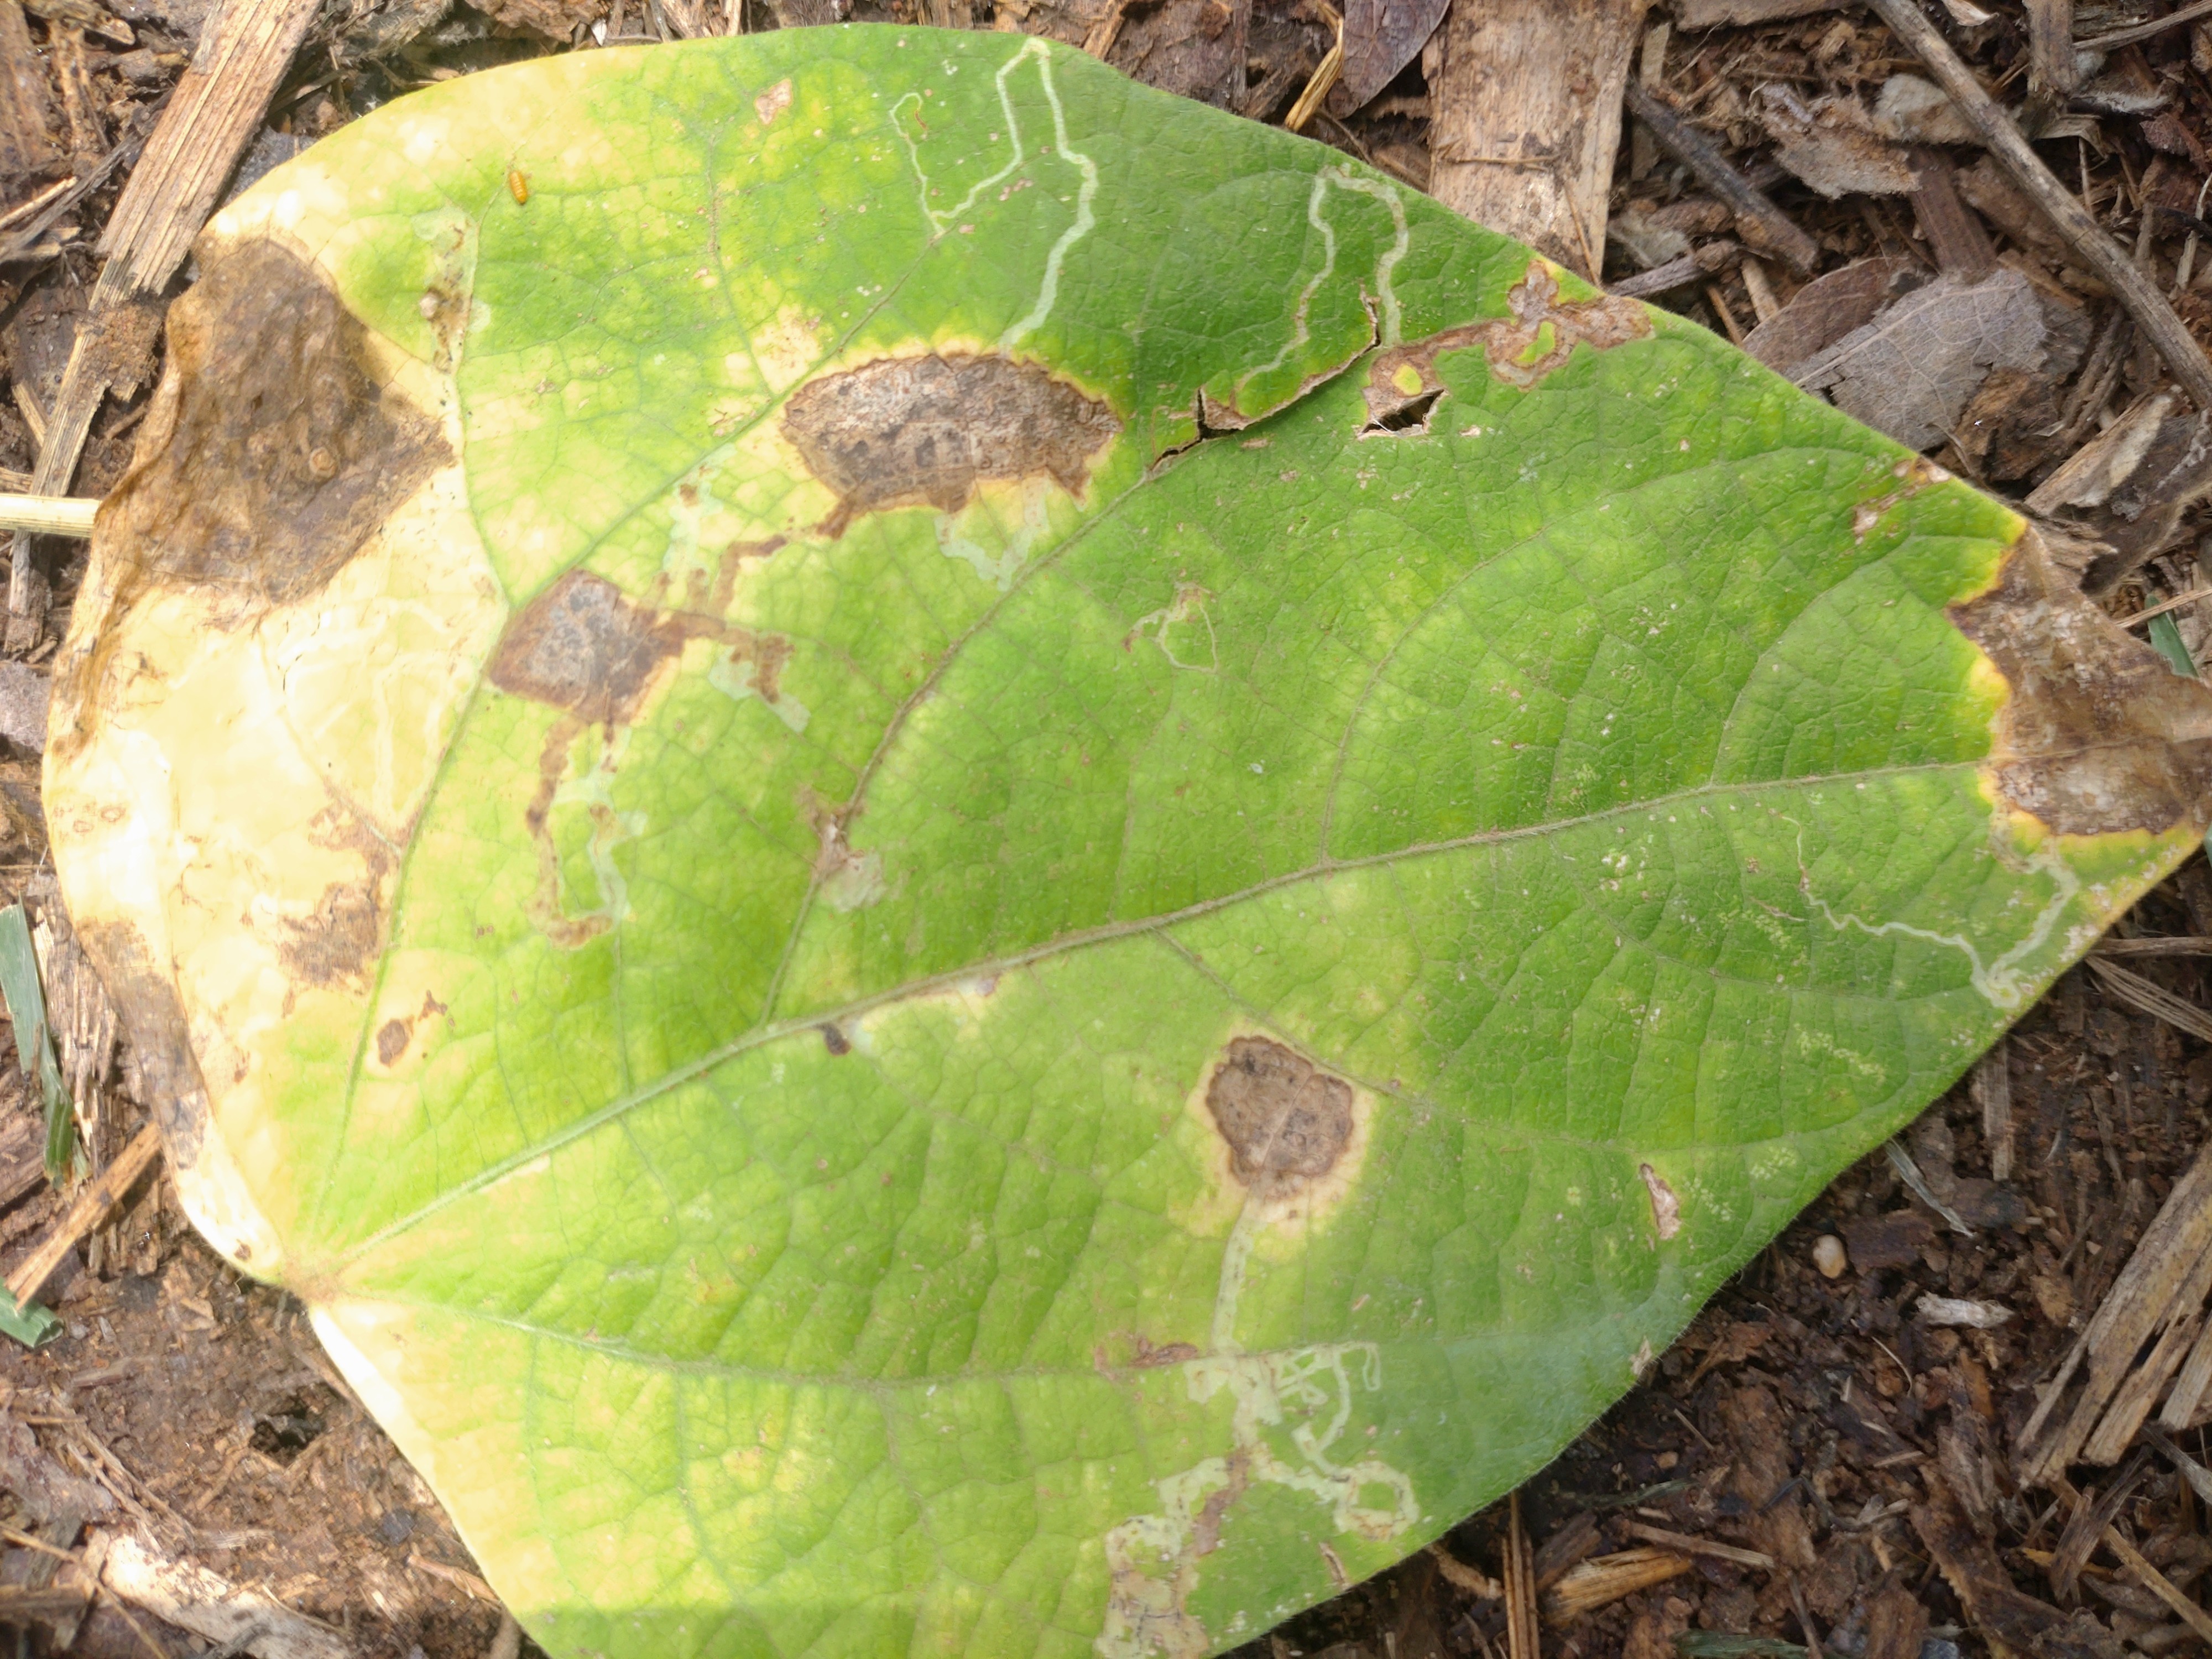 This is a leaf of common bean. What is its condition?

anthracnose
